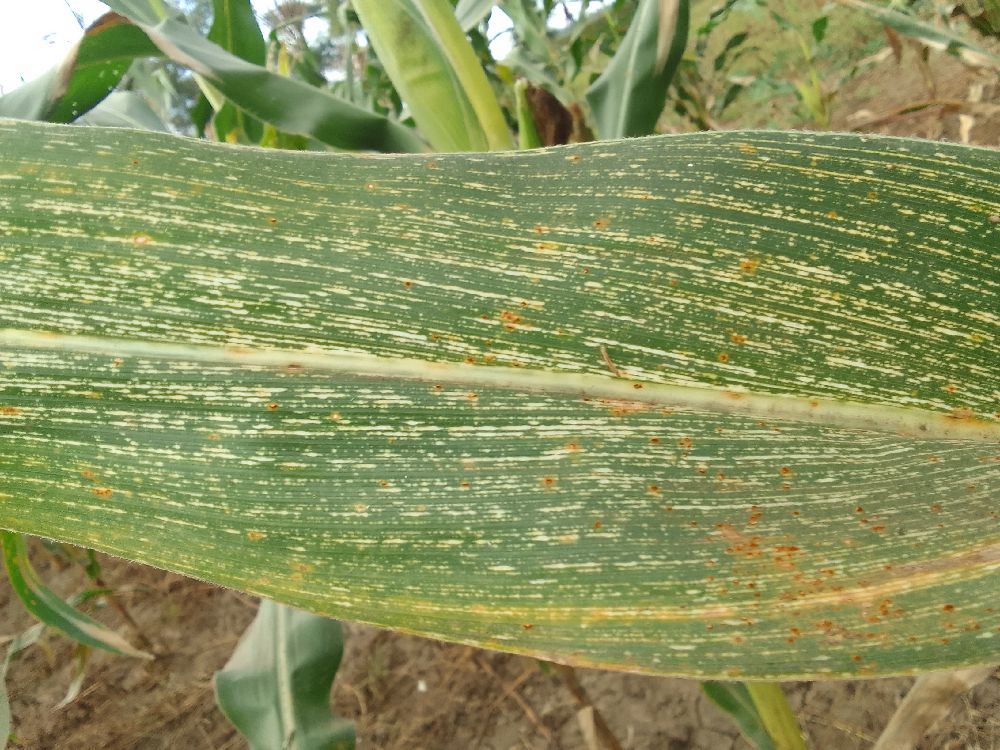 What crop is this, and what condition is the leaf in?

maize, maize streak virus
